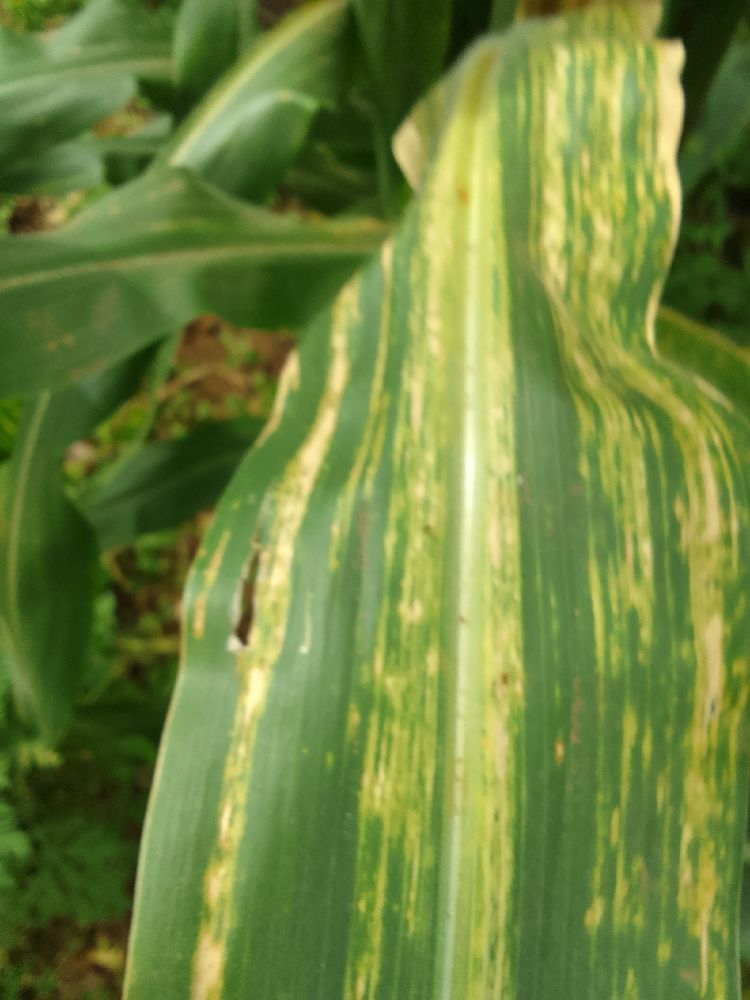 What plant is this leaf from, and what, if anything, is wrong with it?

maize, maize lethal necrosis
